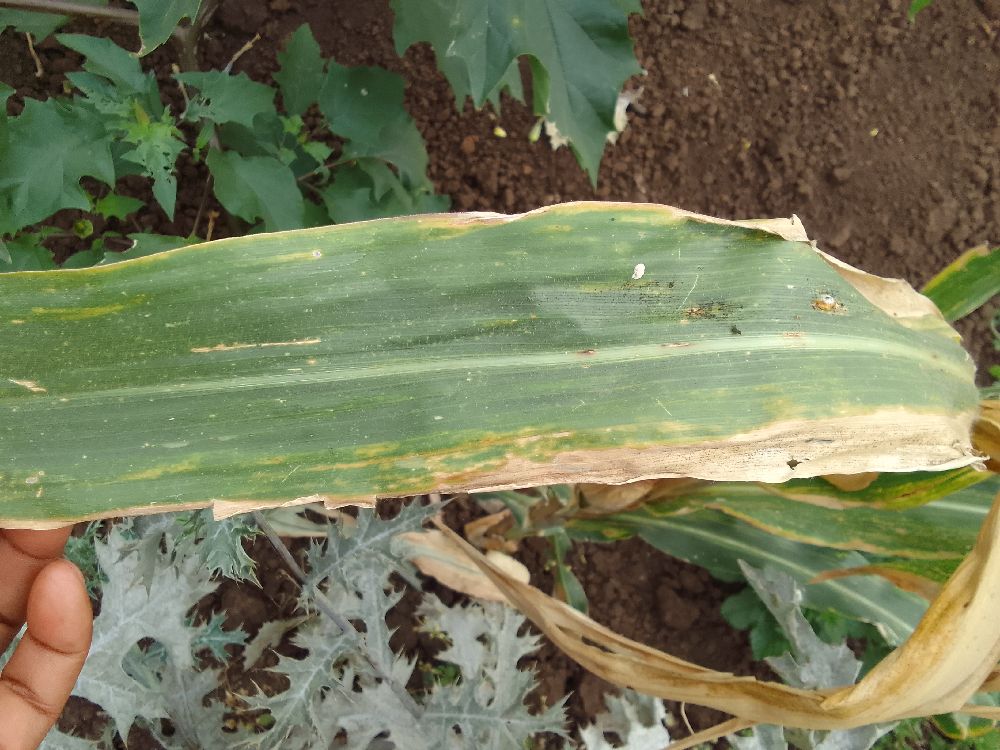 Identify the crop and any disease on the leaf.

maize, maize lethal necrosis
